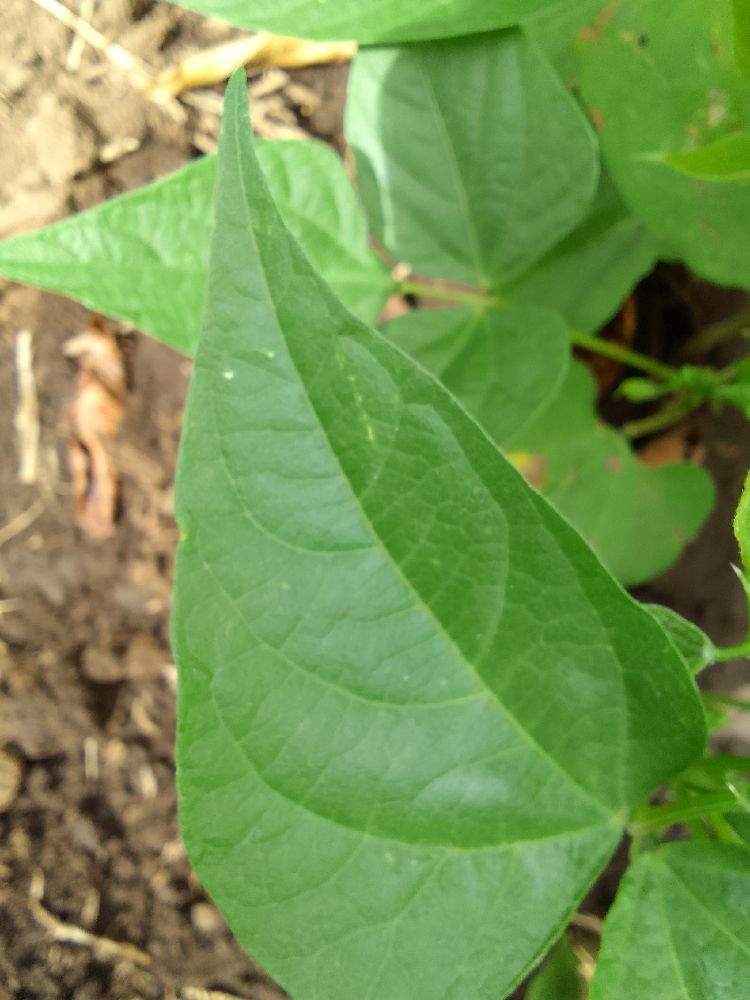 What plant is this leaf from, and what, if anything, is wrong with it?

common bean, healthy
